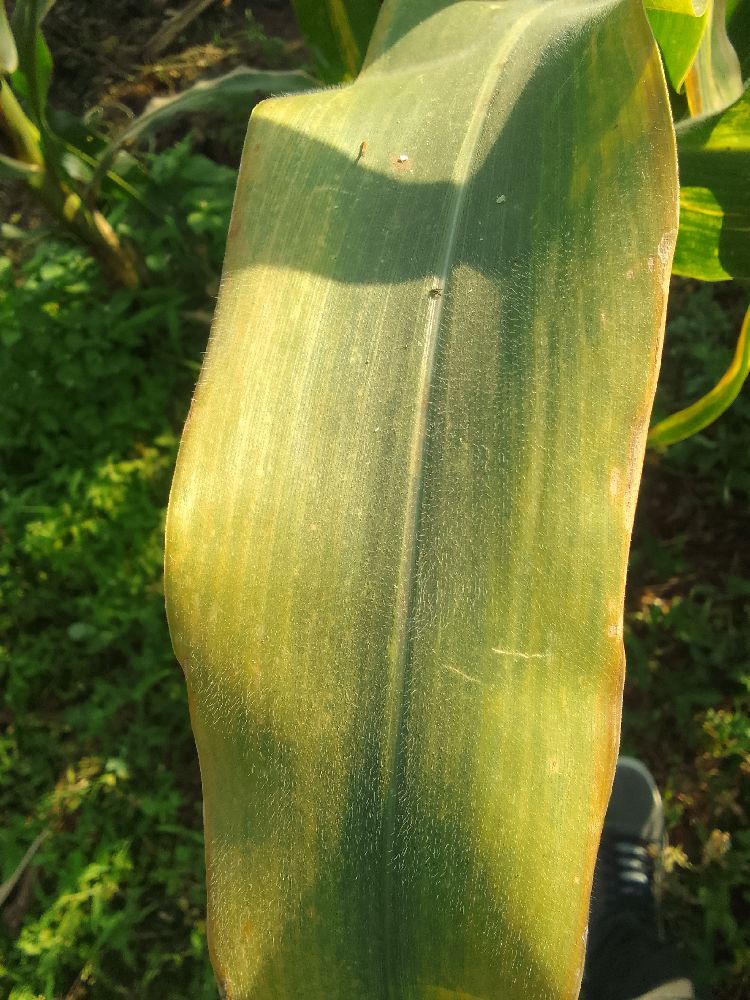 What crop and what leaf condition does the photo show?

maize, maize lethal necrosis
